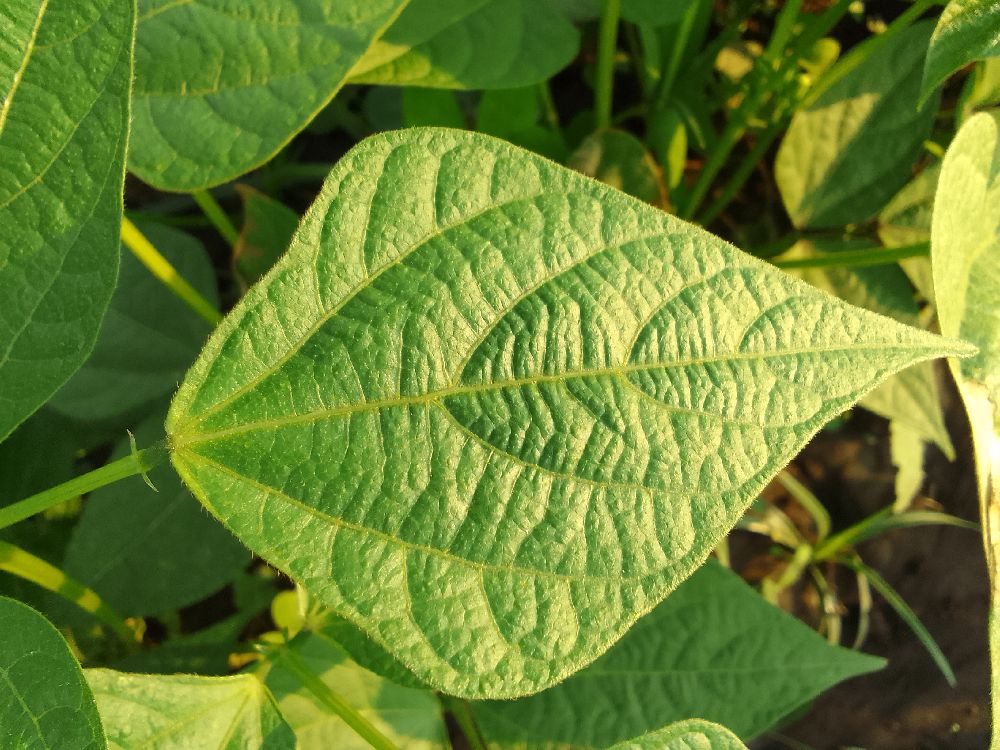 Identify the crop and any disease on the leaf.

common bean, healthy
